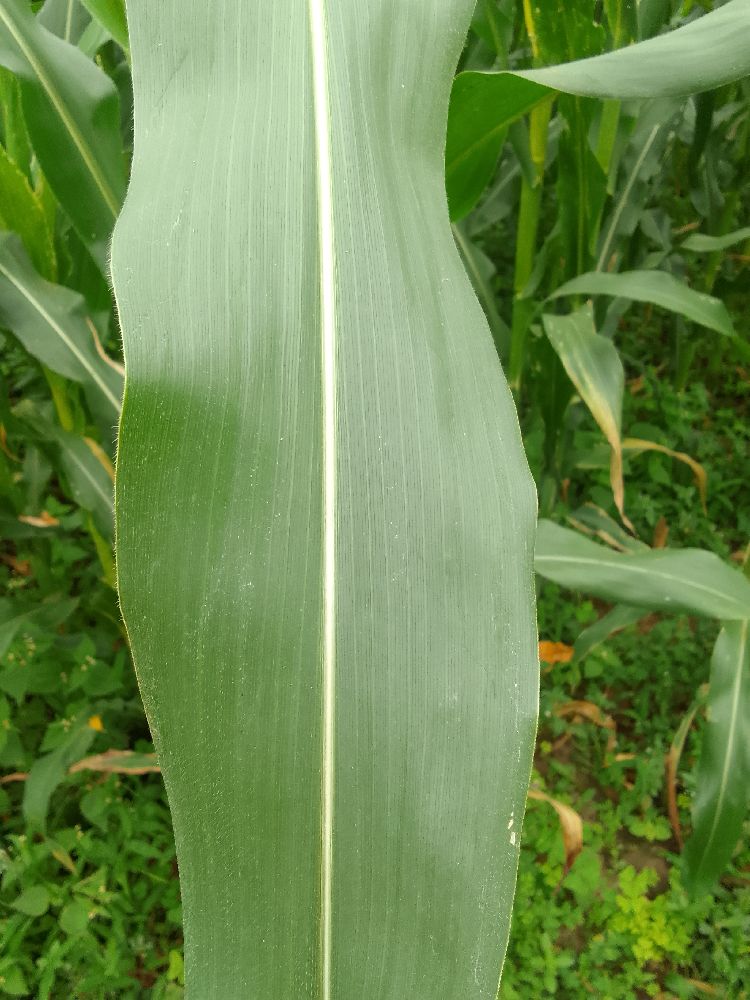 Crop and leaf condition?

maize, healthy
